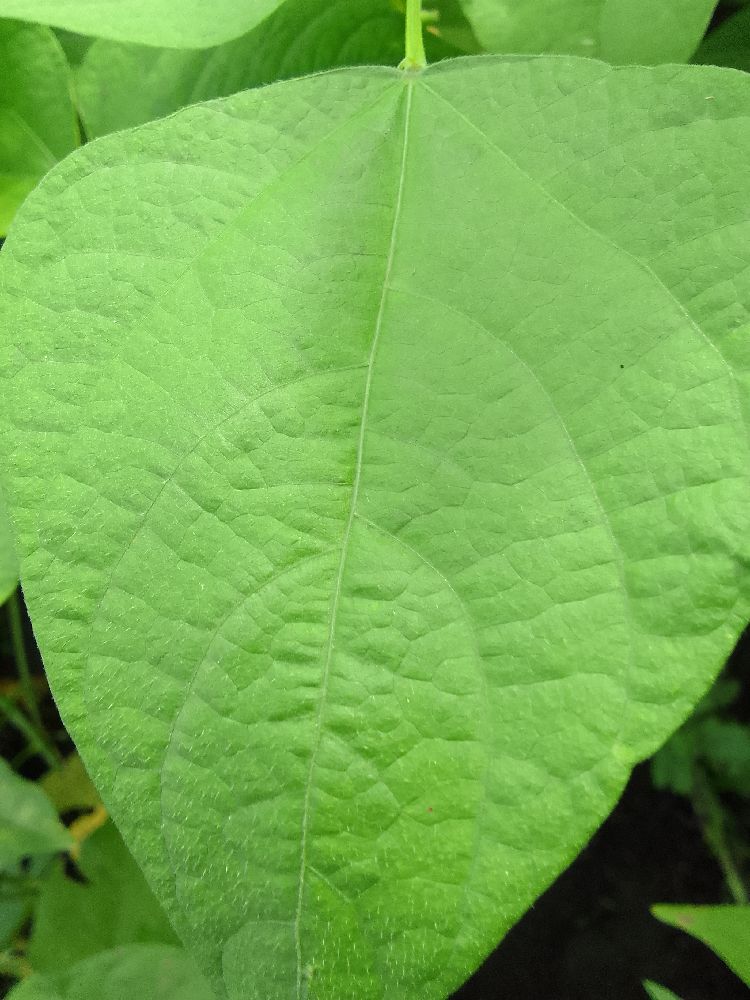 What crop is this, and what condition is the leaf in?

common bean, healthy
